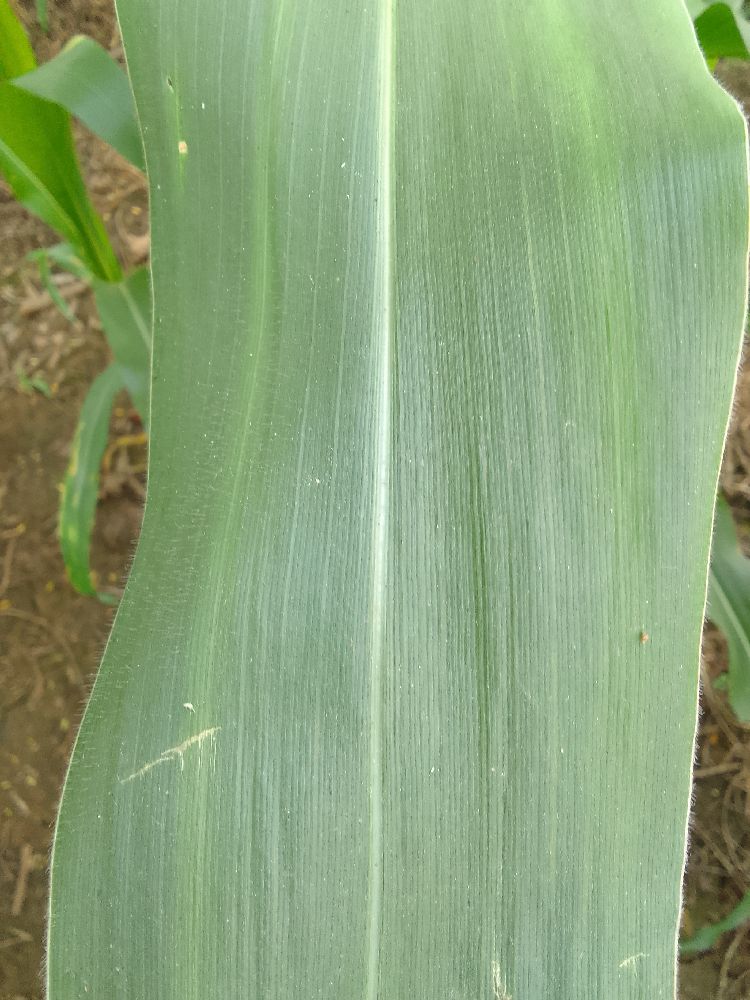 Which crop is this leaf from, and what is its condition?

maize, healthy
